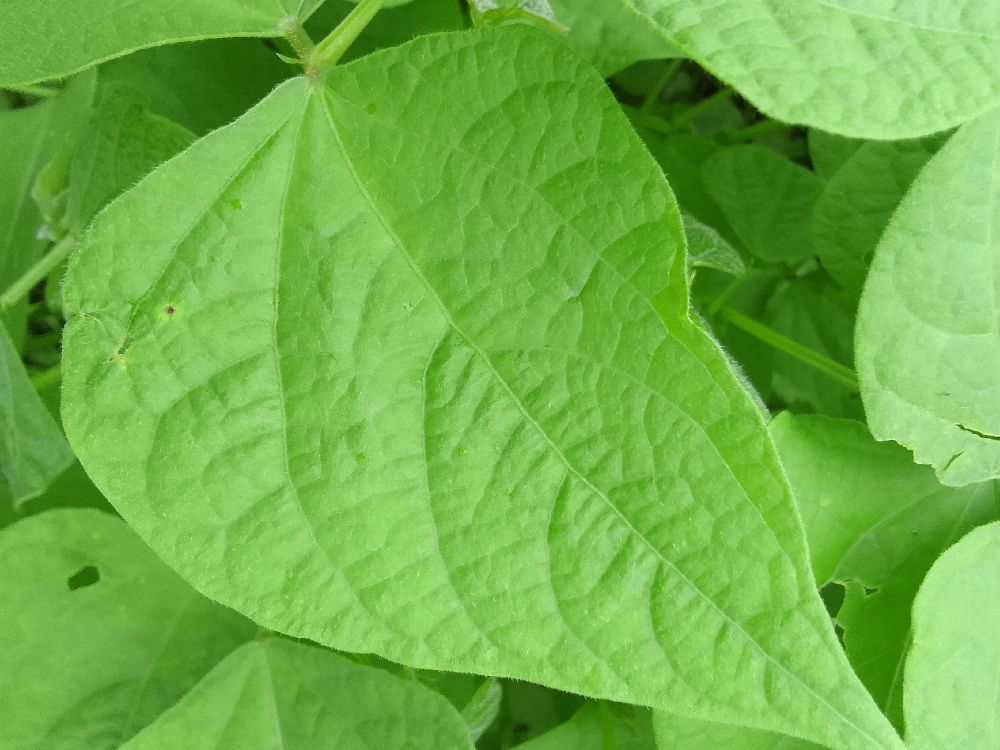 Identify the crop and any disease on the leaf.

common bean, healthy
